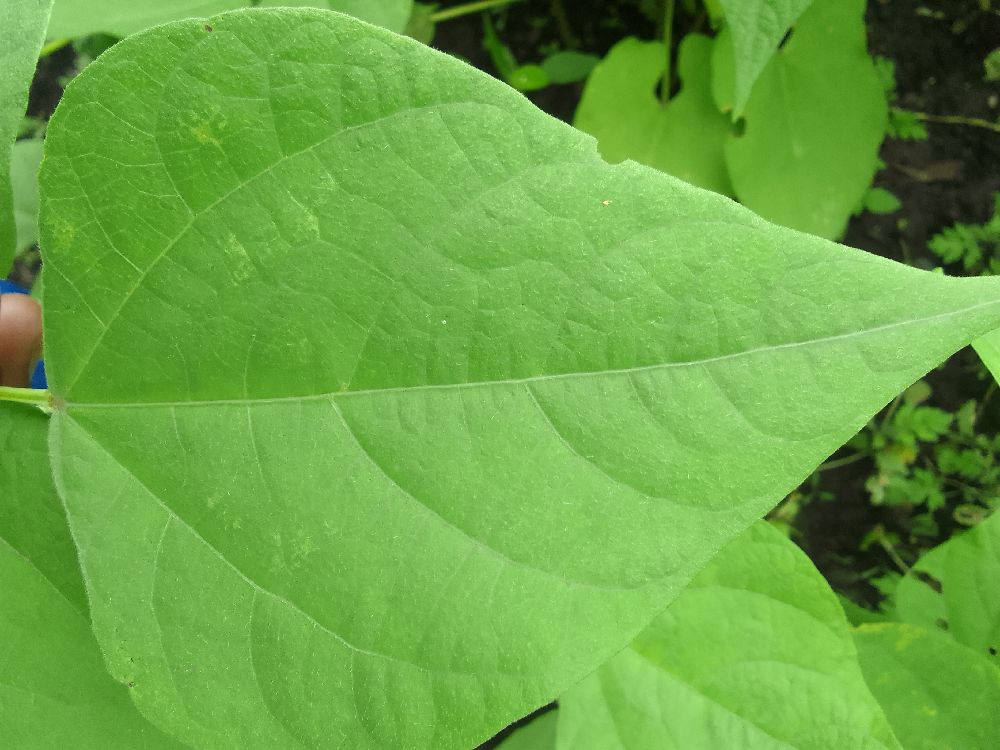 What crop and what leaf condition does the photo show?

common bean, healthy
